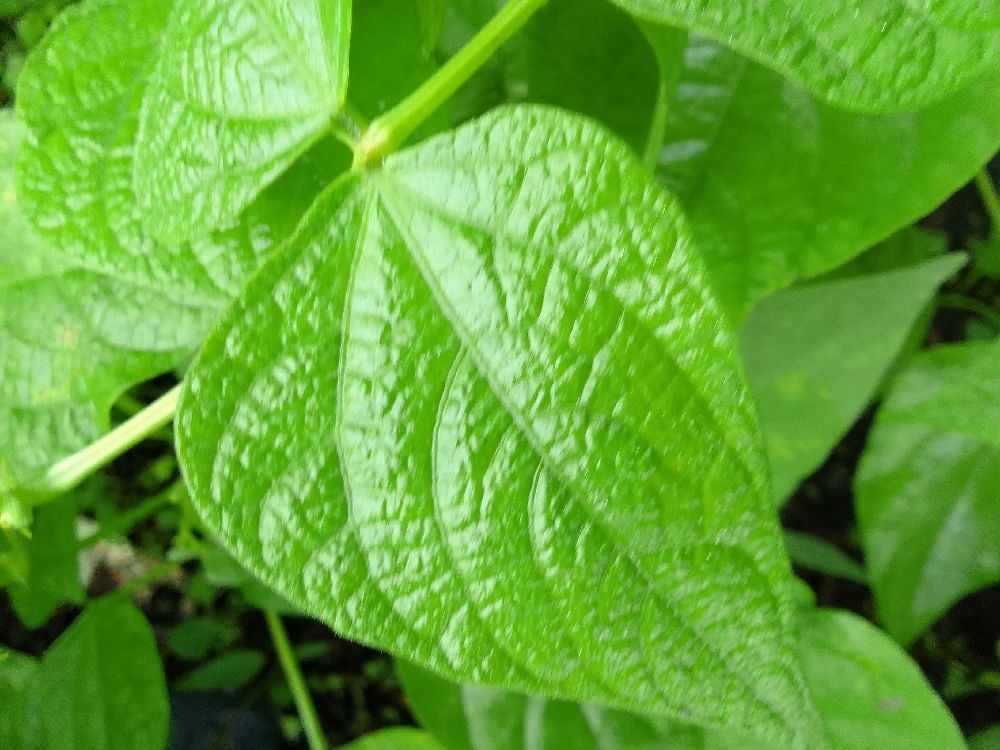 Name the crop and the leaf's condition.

common bean, healthy
